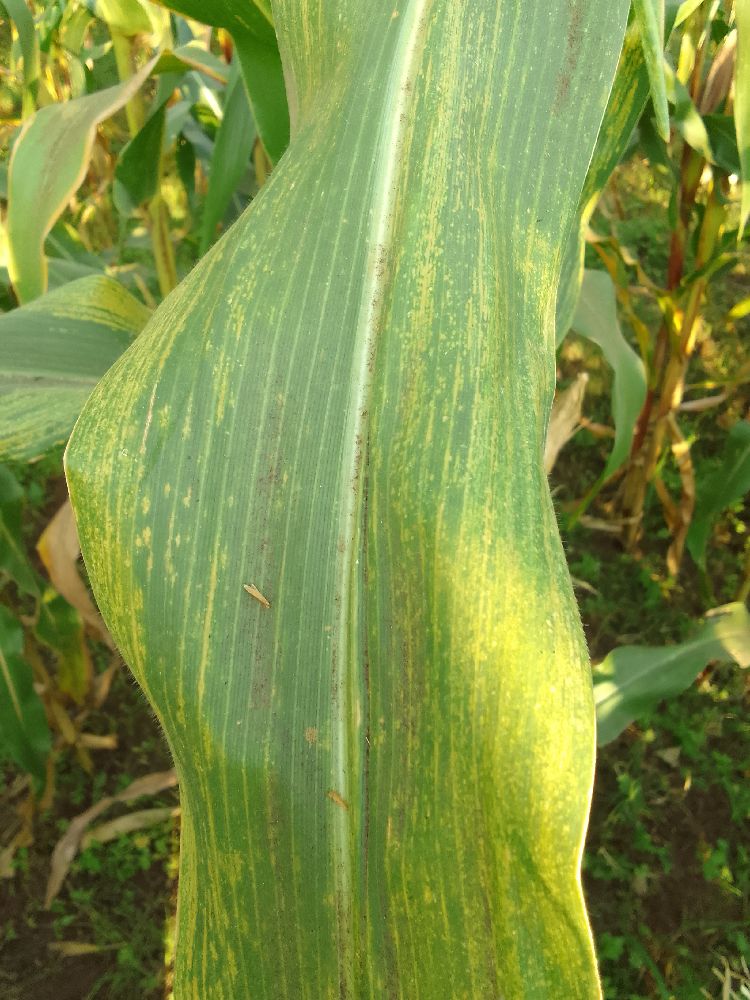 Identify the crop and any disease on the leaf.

maize, maize lethal necrosis
